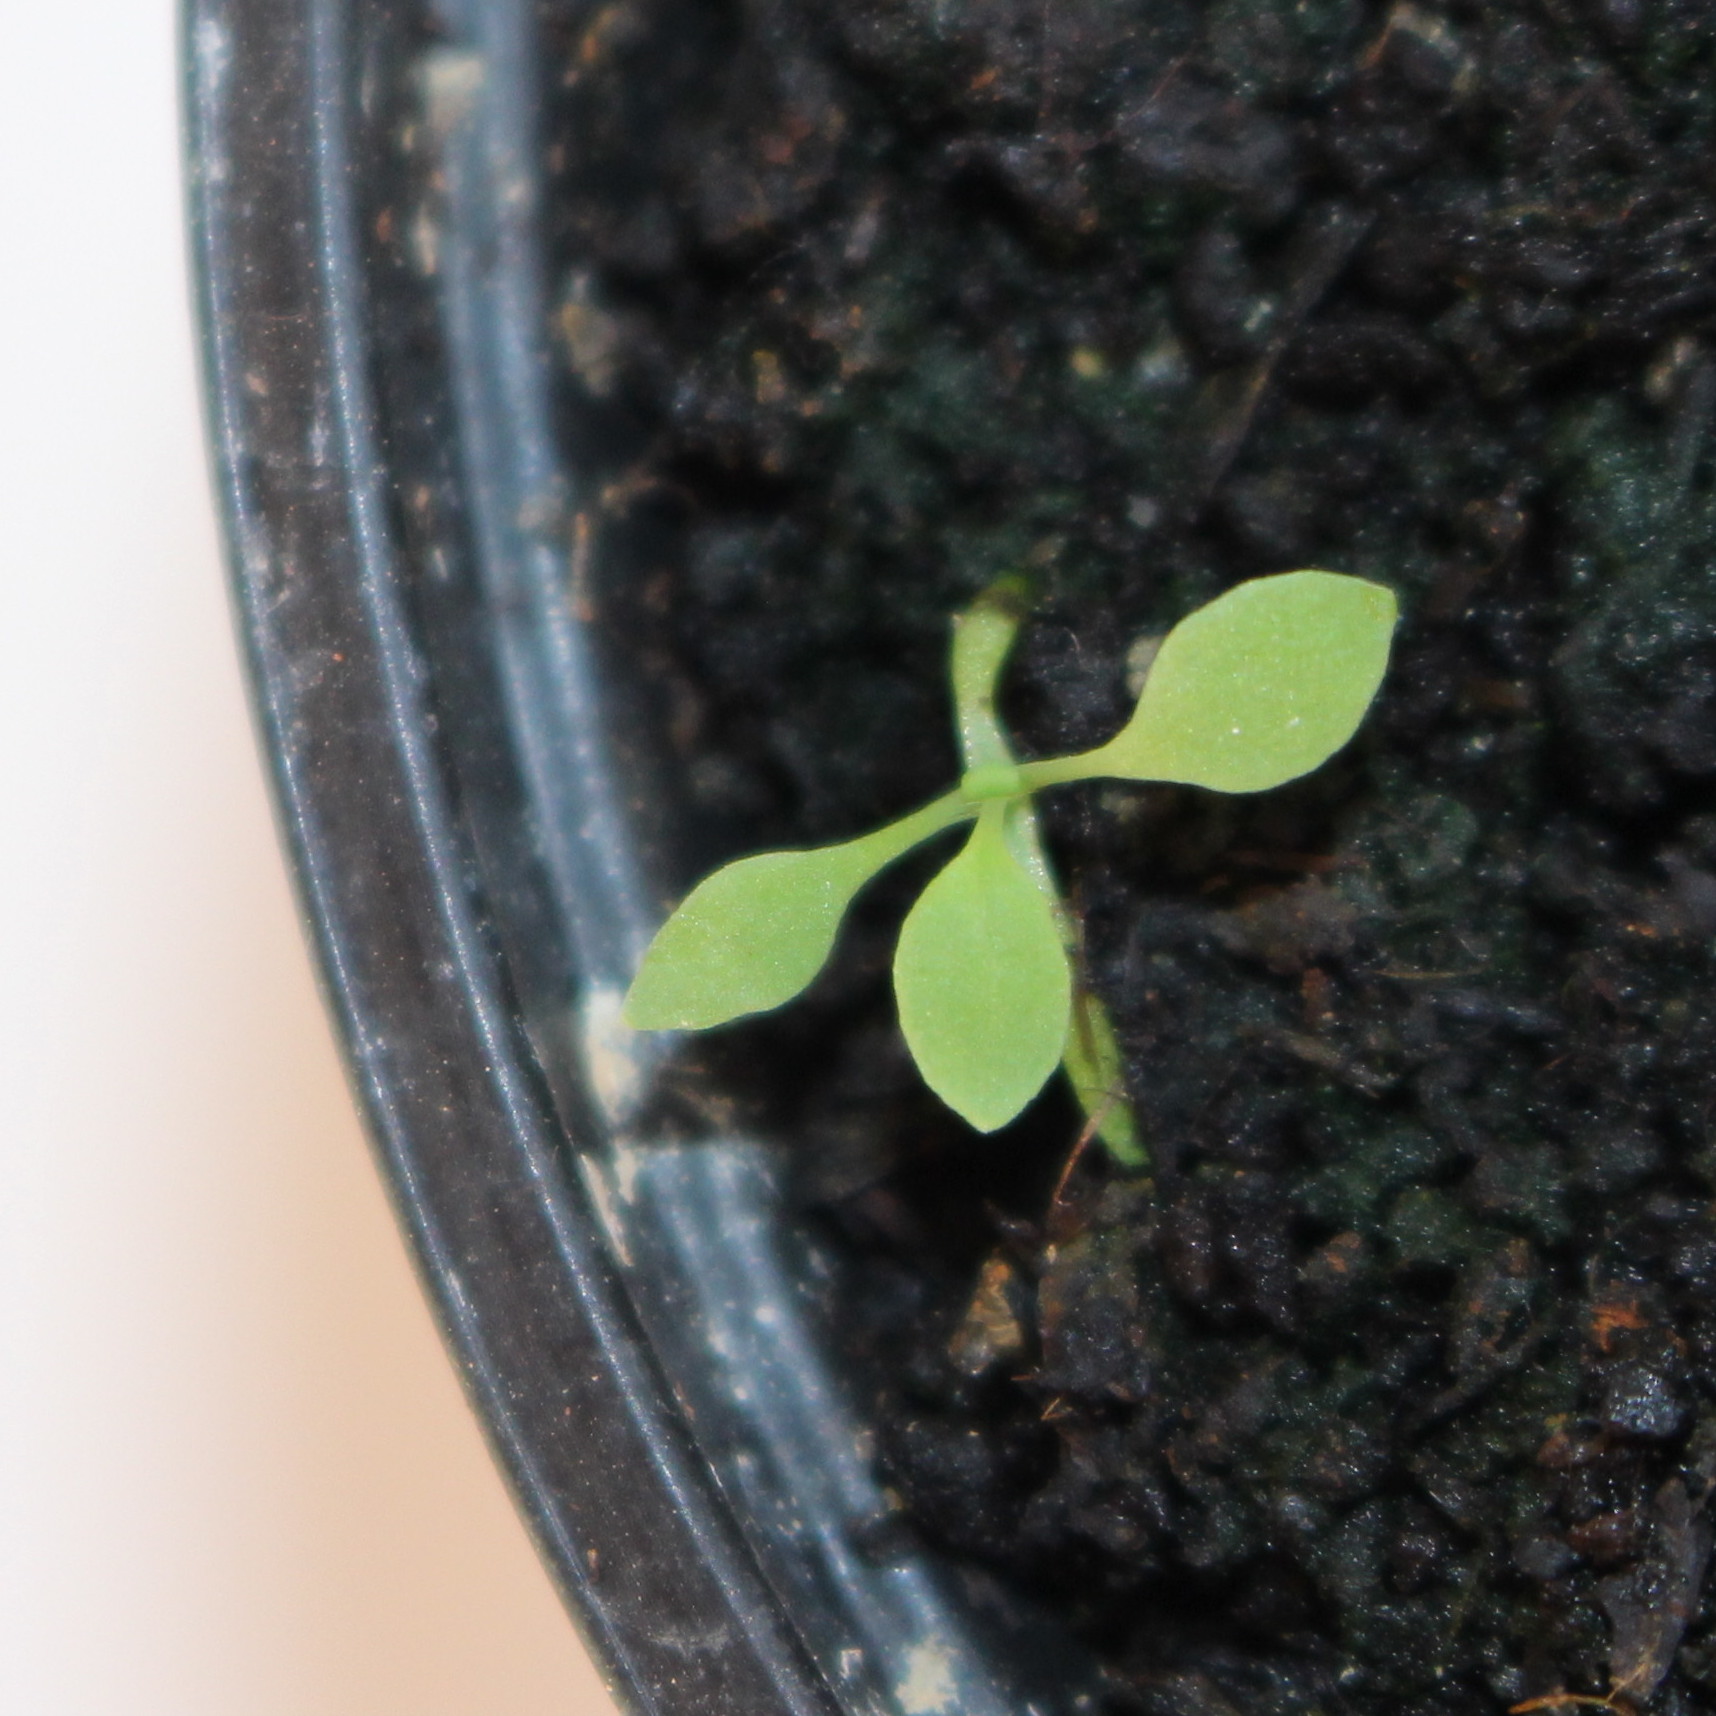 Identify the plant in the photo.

Papaver rhoeas
